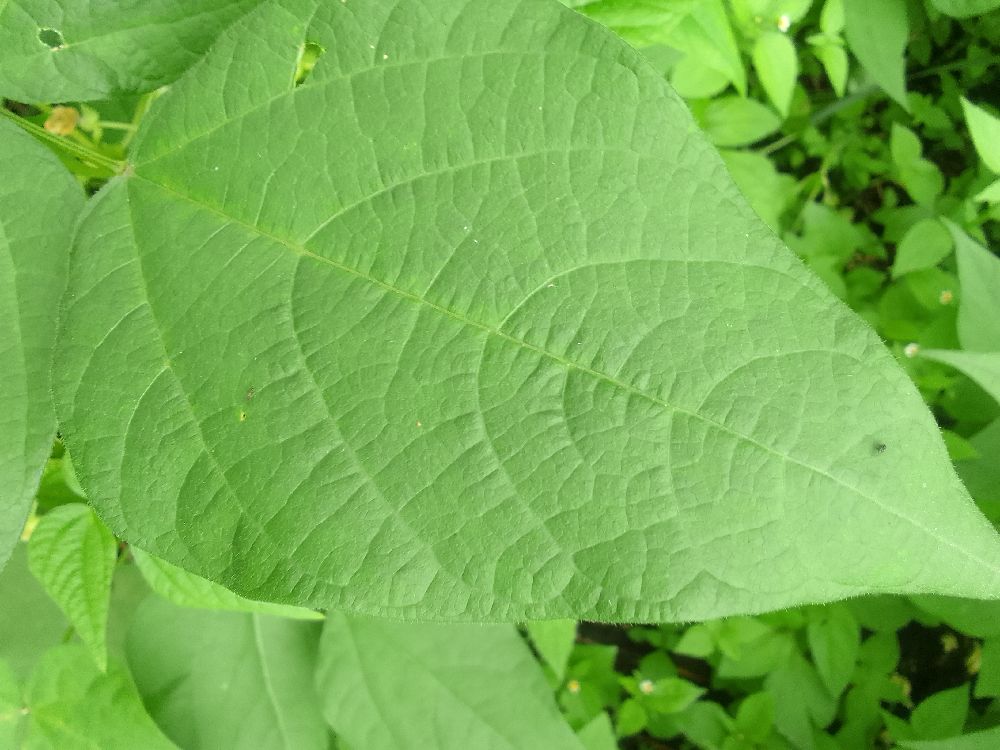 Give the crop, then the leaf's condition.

common bean, healthy
